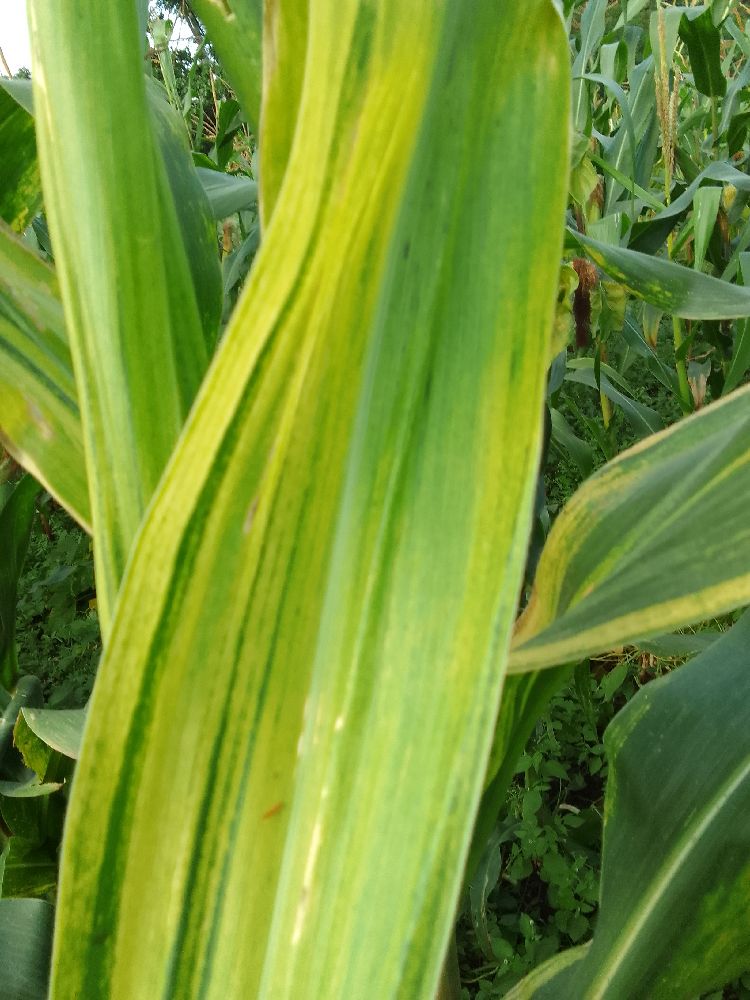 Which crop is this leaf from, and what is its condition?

maize, maize lethal necrosis
